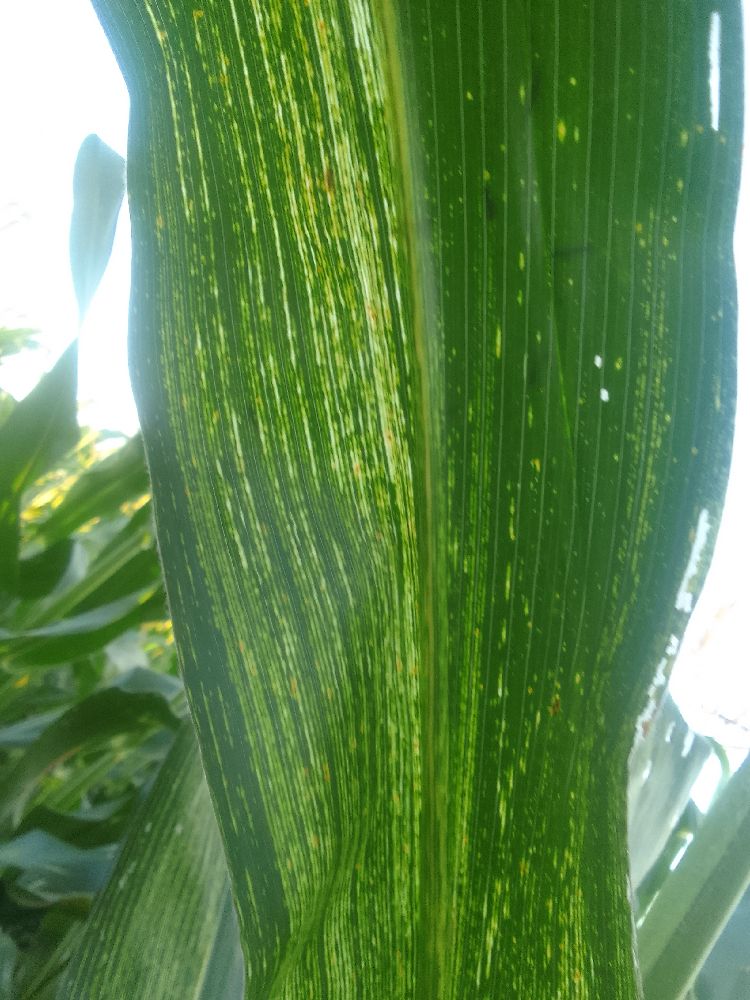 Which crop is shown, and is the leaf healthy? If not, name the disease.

maize, maize streak virus
